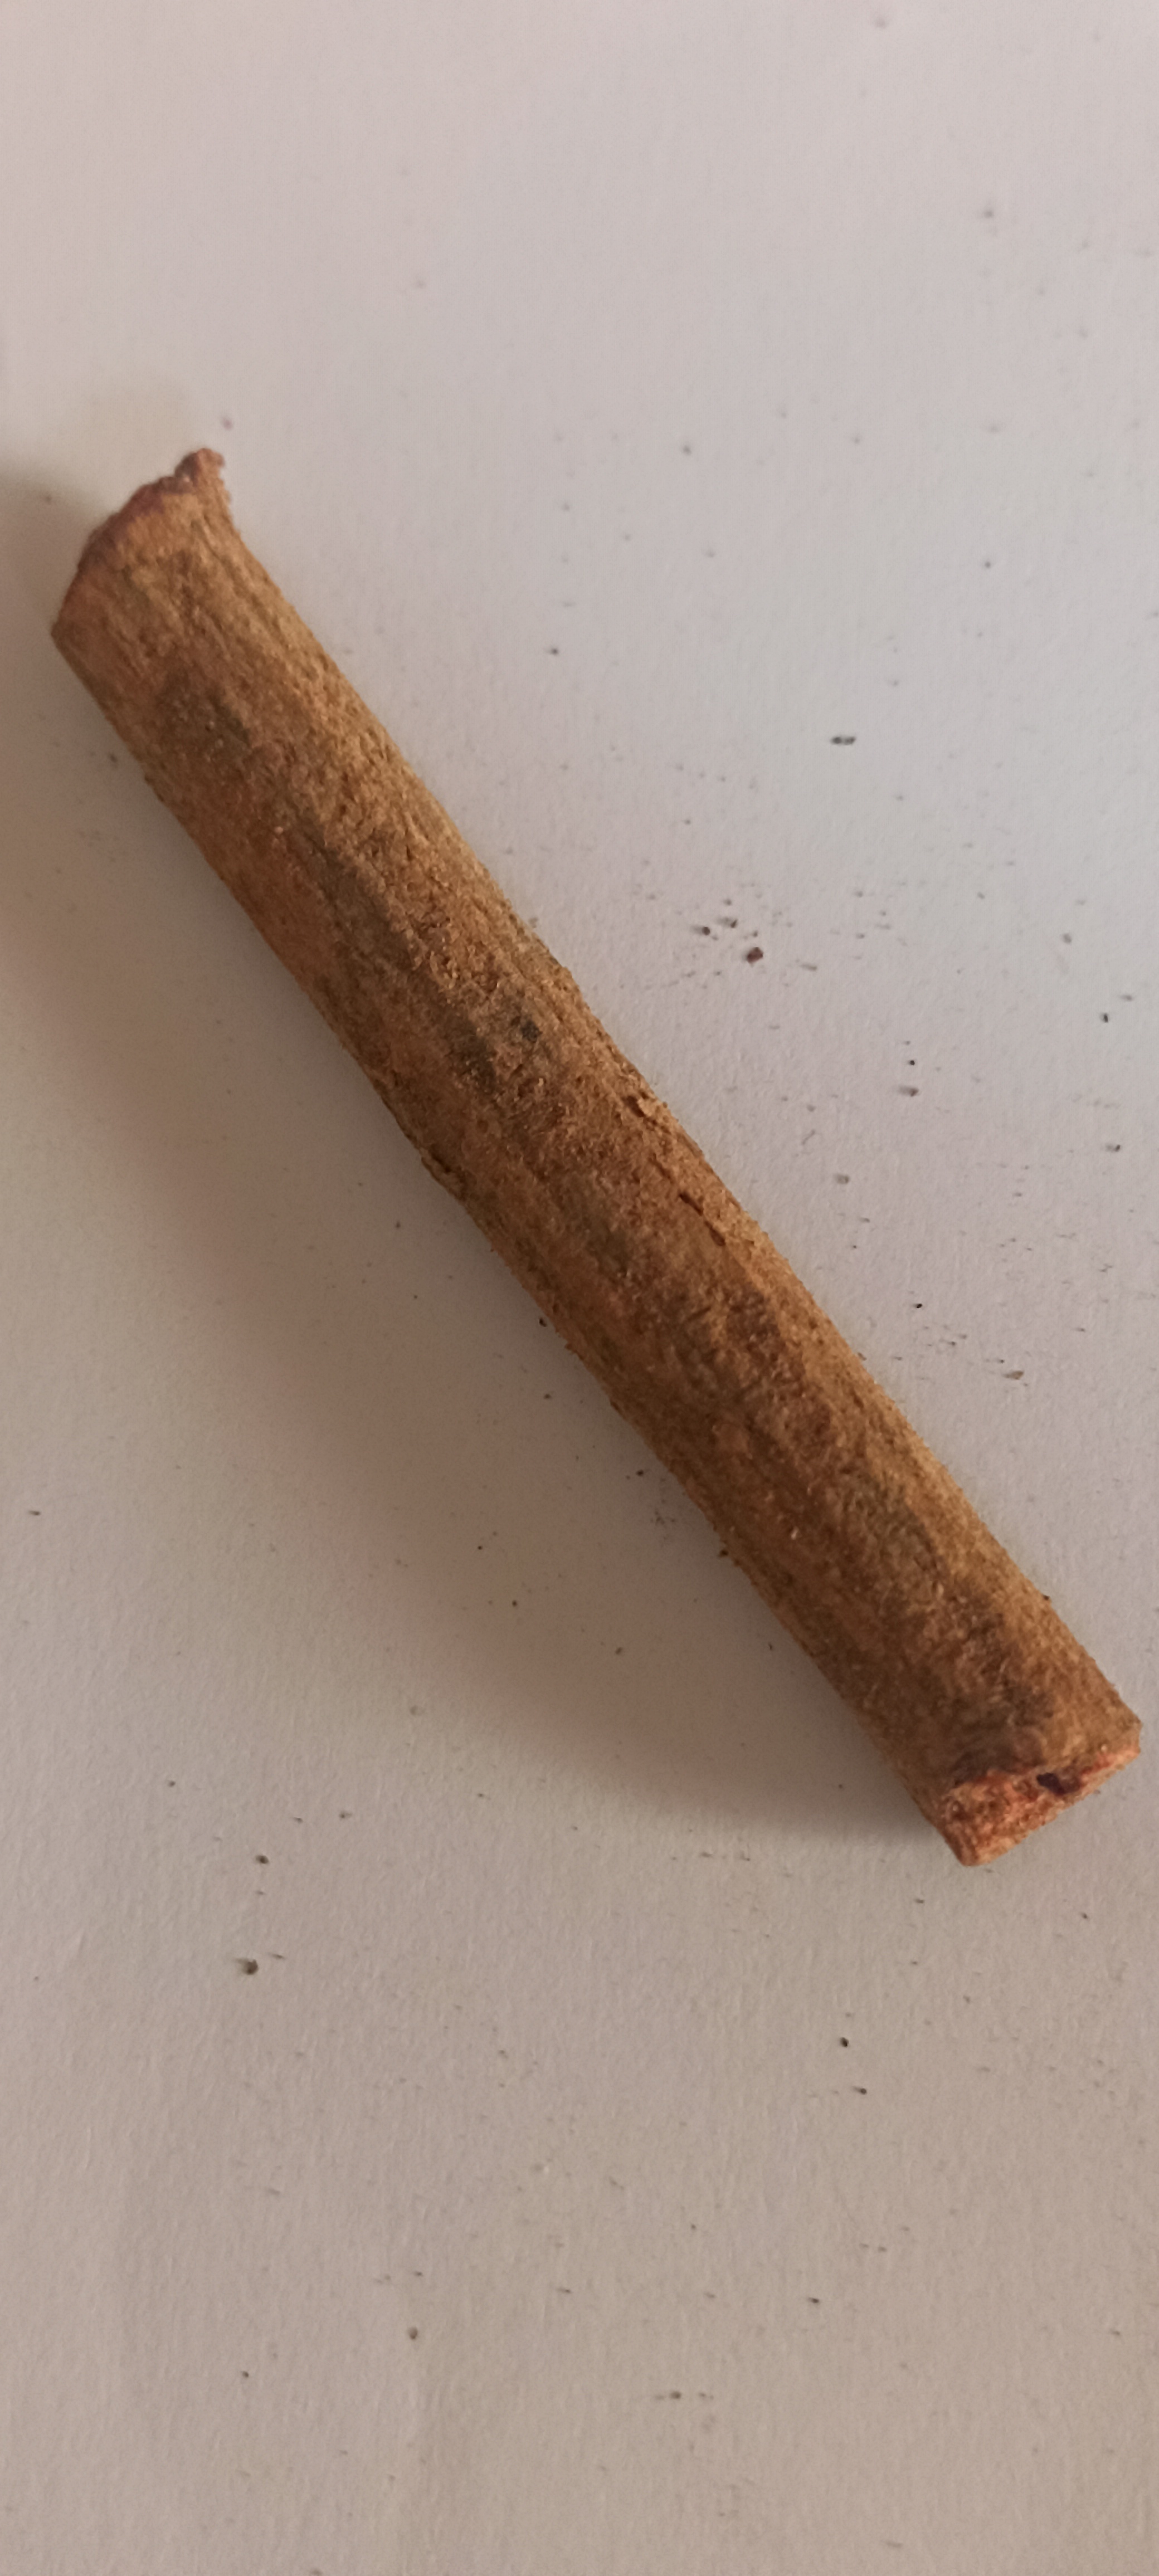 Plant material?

manjistha
